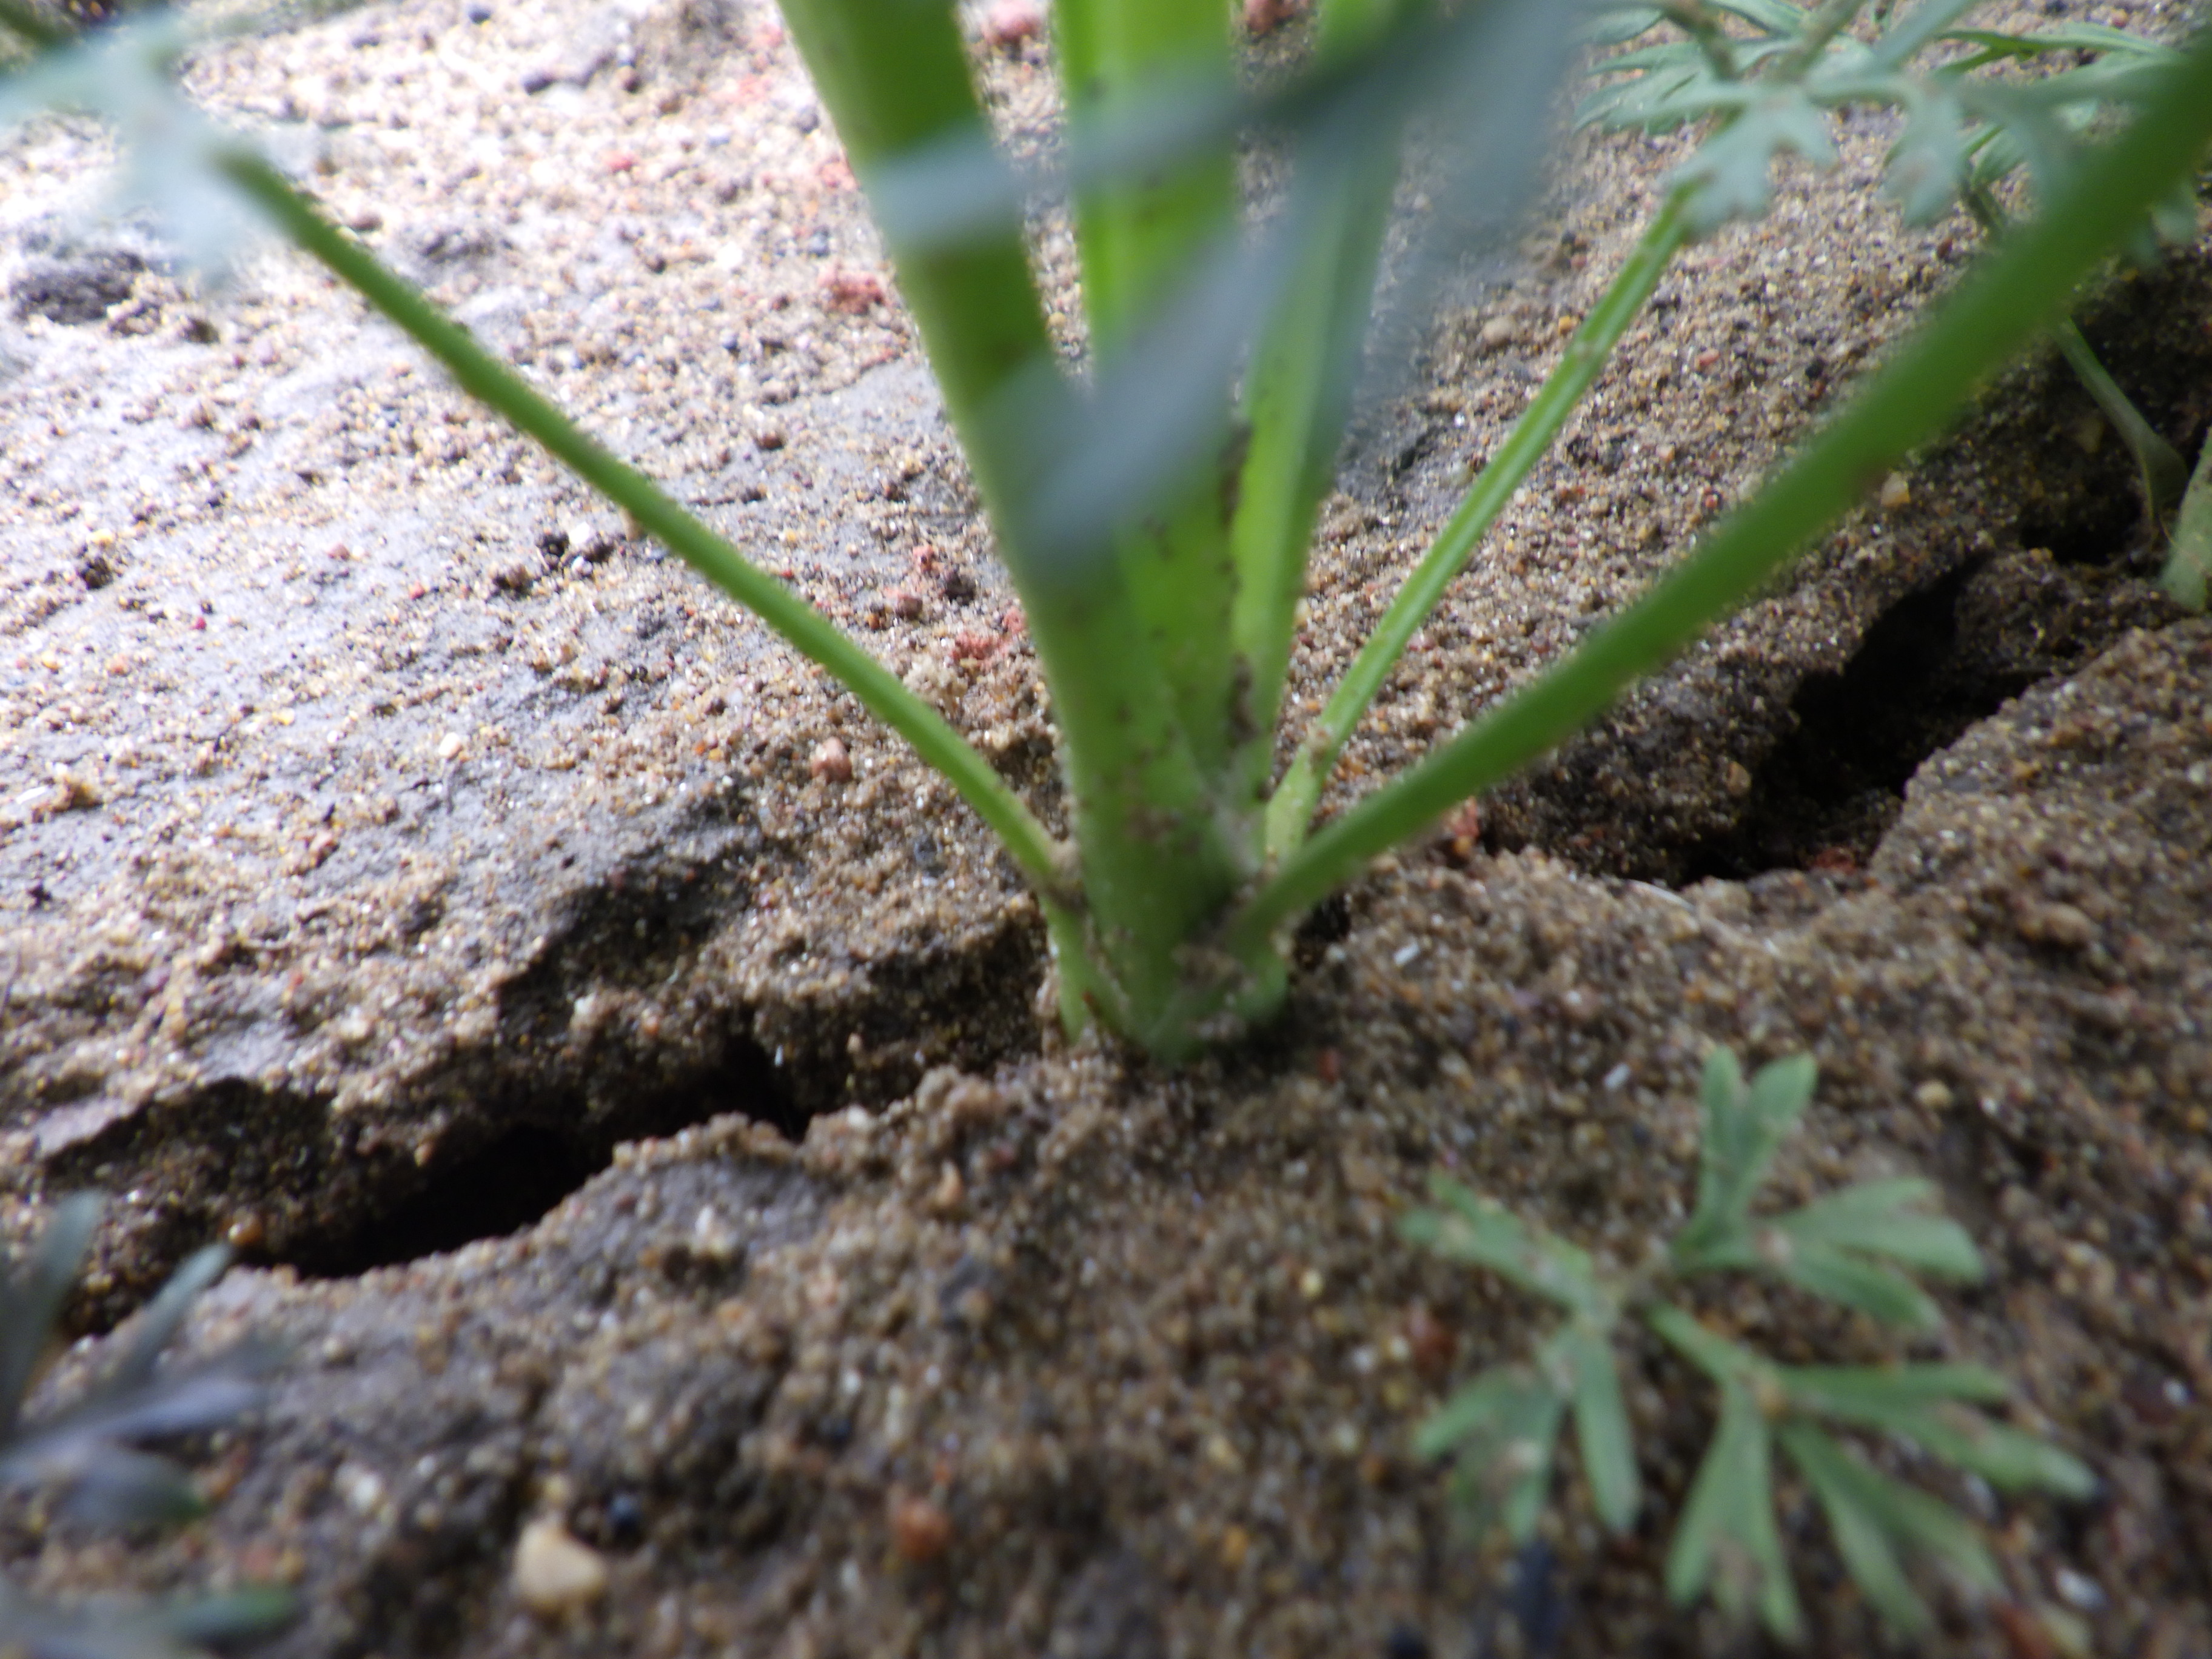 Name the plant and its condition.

carrot, healthy
